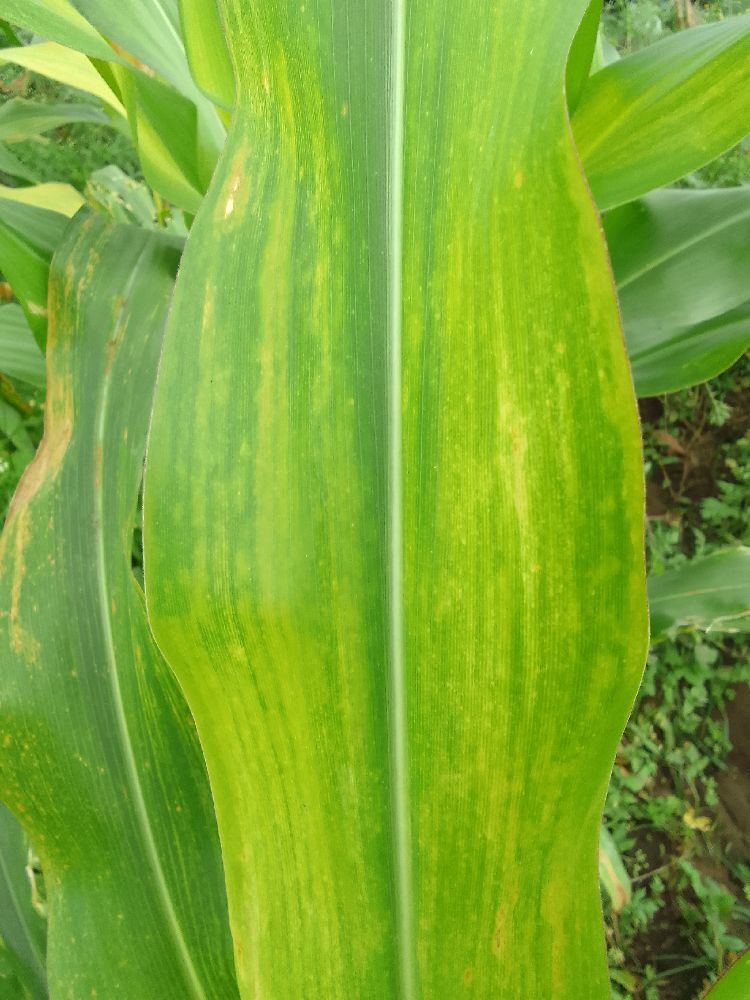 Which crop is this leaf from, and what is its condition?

maize, maize lethal necrosis
